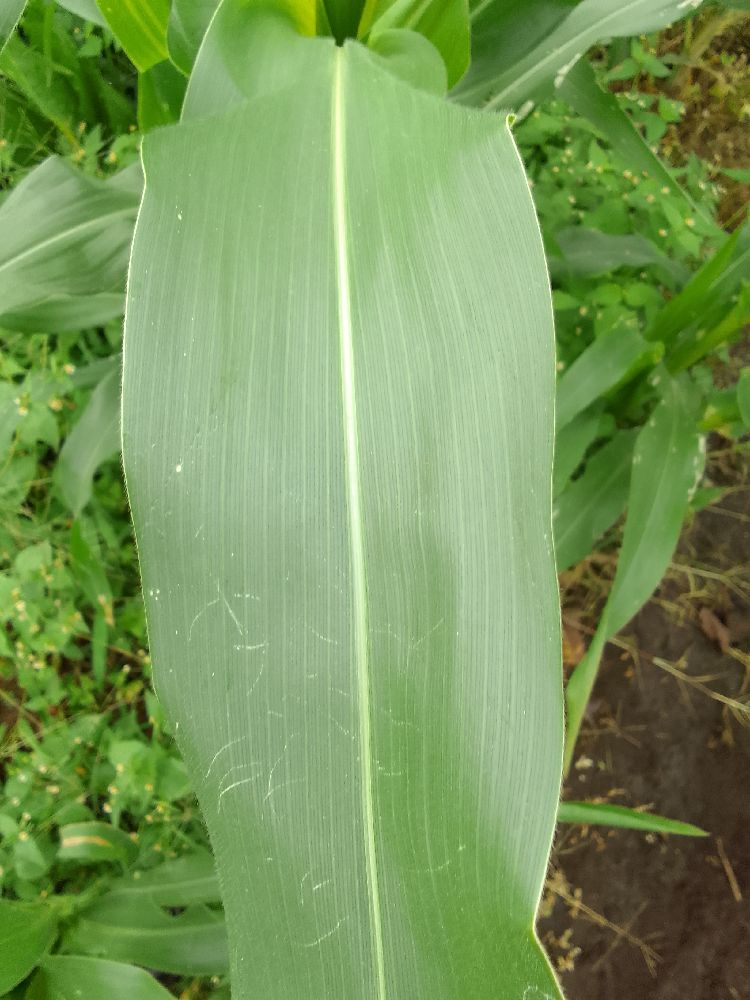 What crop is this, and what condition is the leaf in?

maize, healthy
